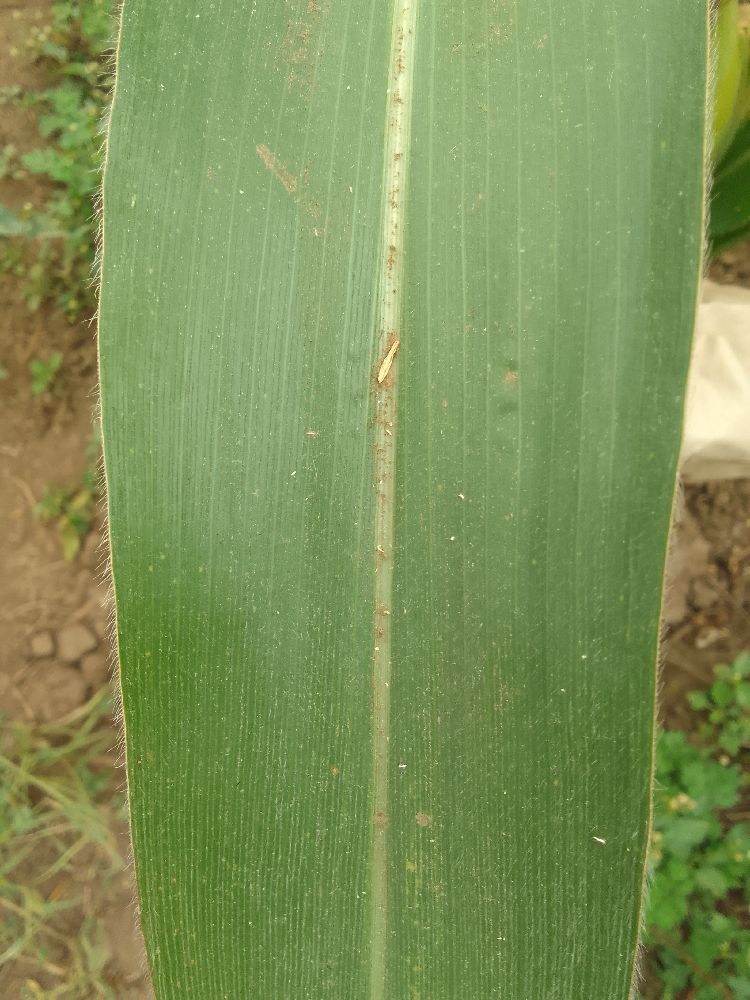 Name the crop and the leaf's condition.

maize, healthy
